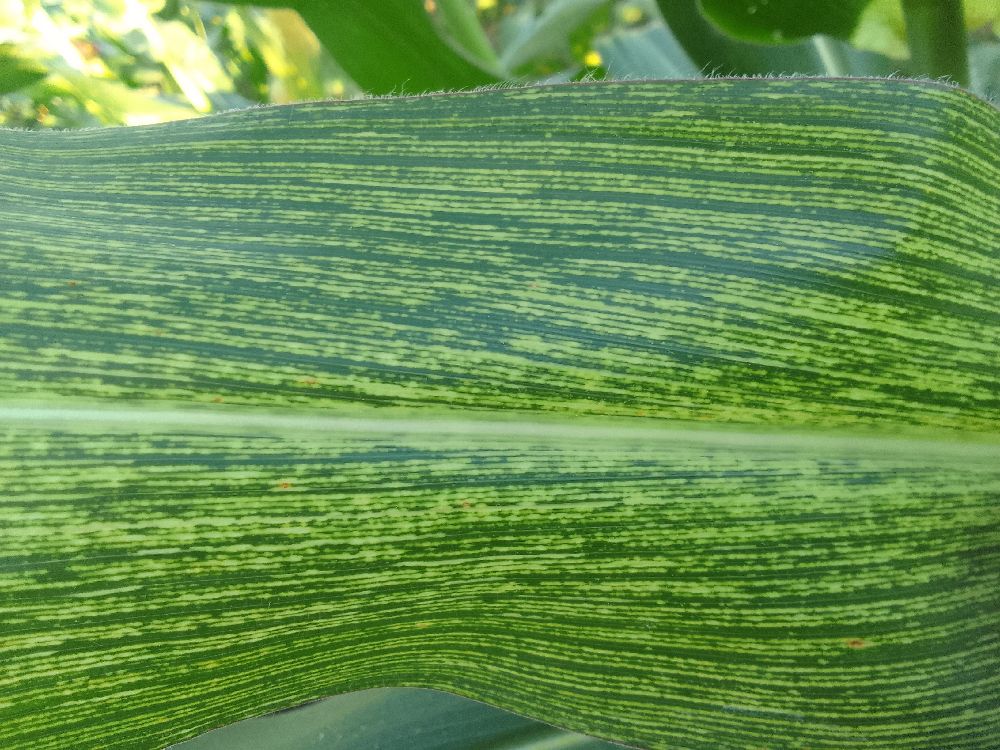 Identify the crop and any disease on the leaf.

maize, maize streak virus
